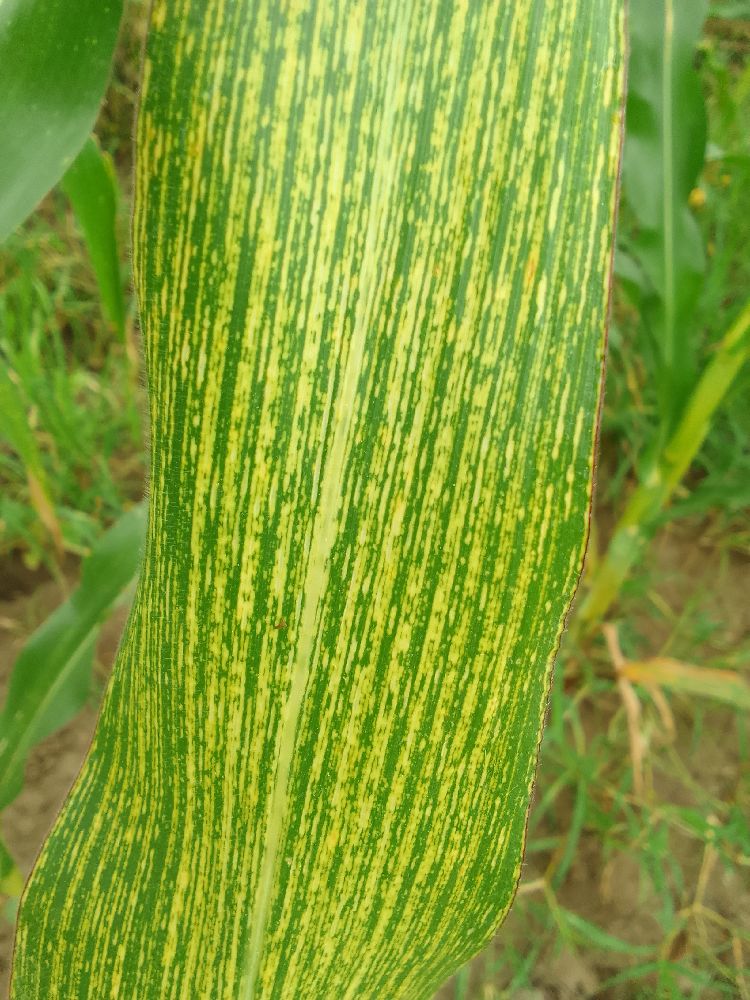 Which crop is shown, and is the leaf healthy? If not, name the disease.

maize, maize streak virus
